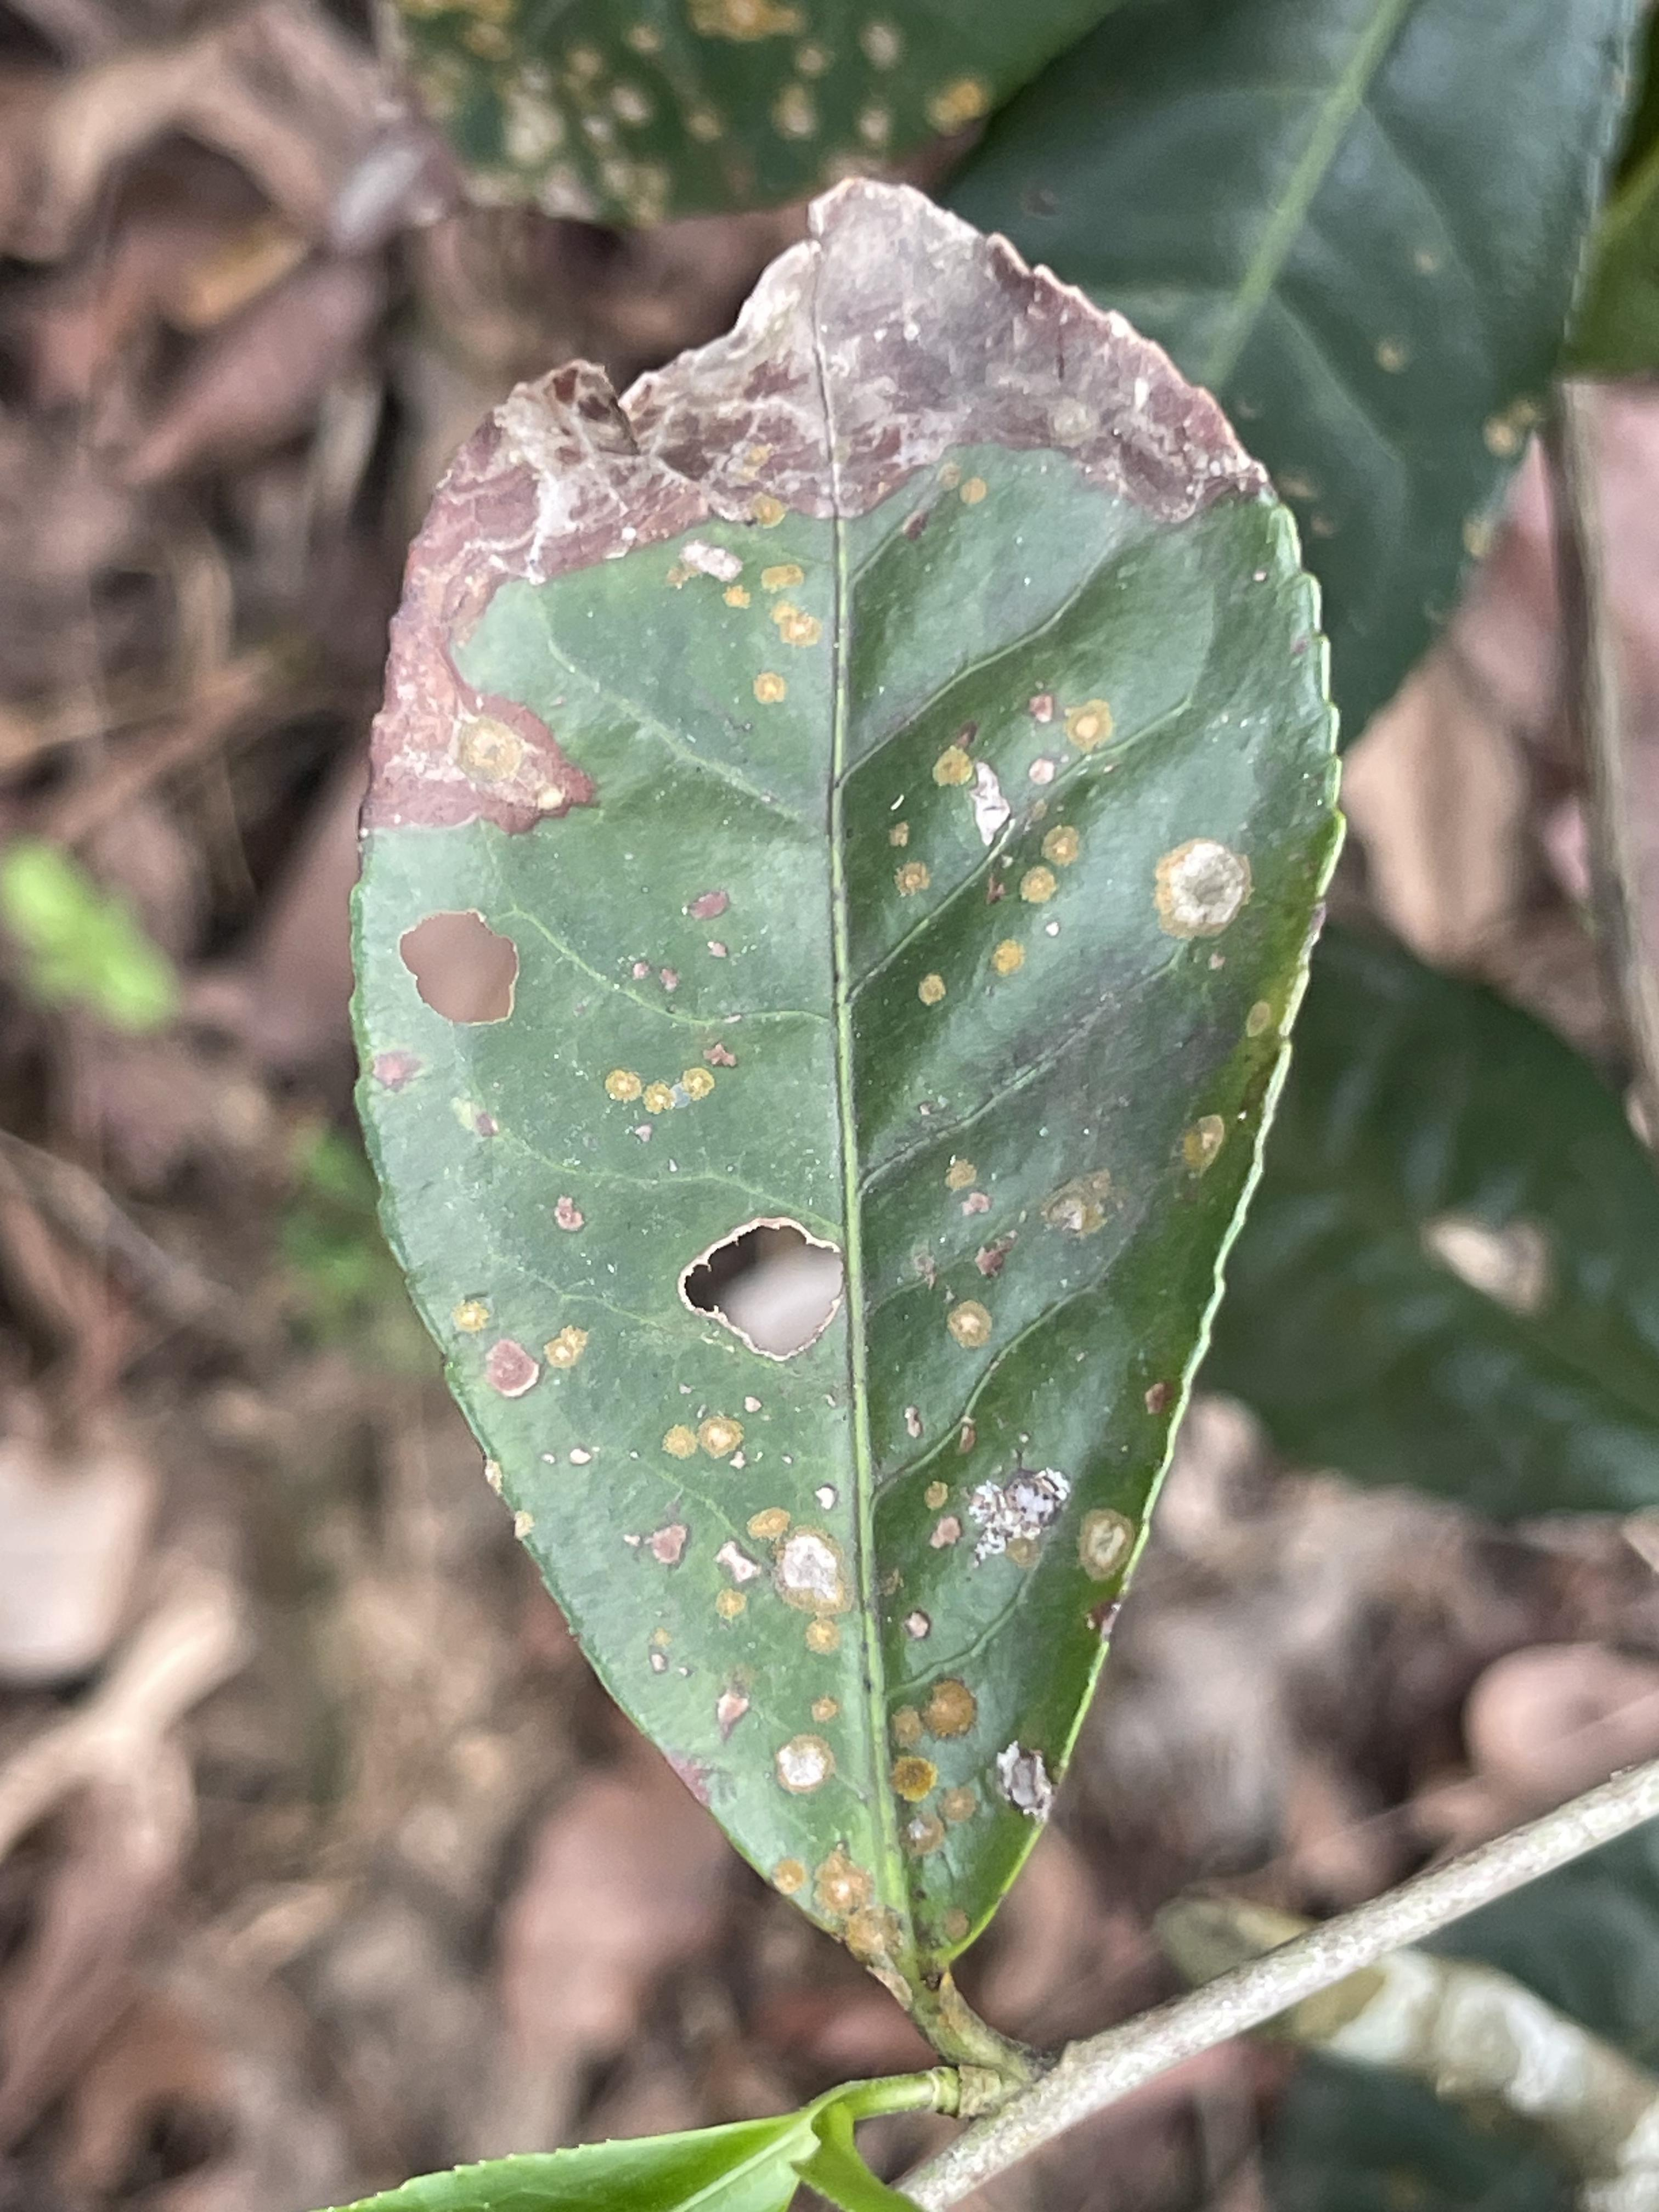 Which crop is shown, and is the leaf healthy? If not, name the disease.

tea, blight
